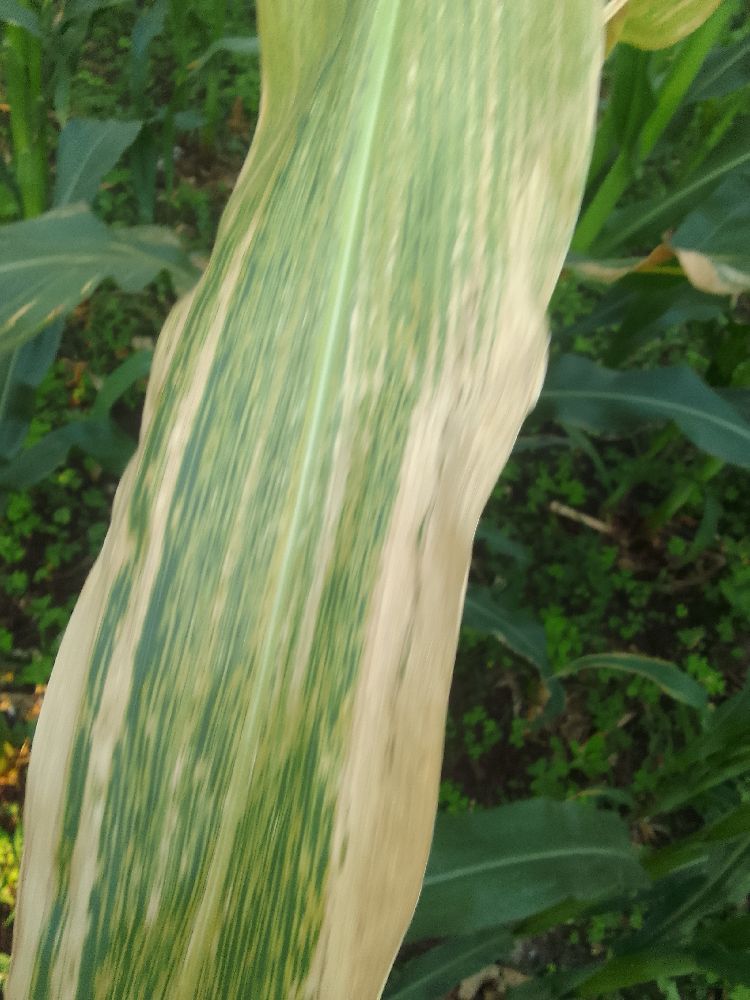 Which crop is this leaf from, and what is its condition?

maize, maize lethal necrosis
